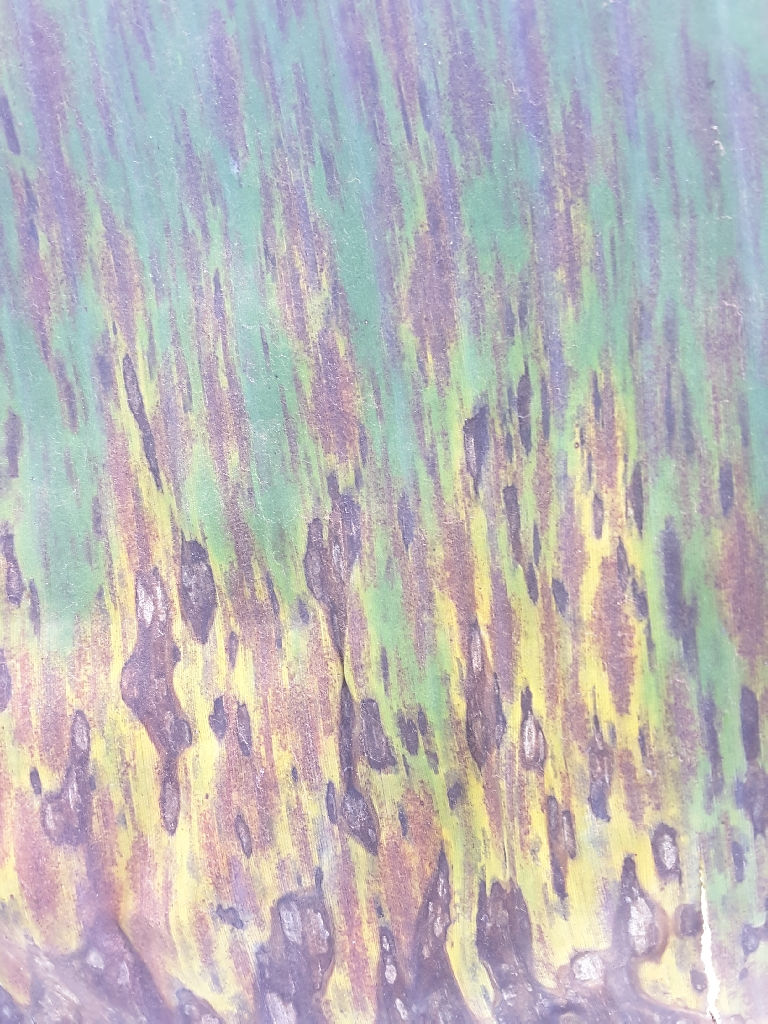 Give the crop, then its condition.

banana, black sigatoka
